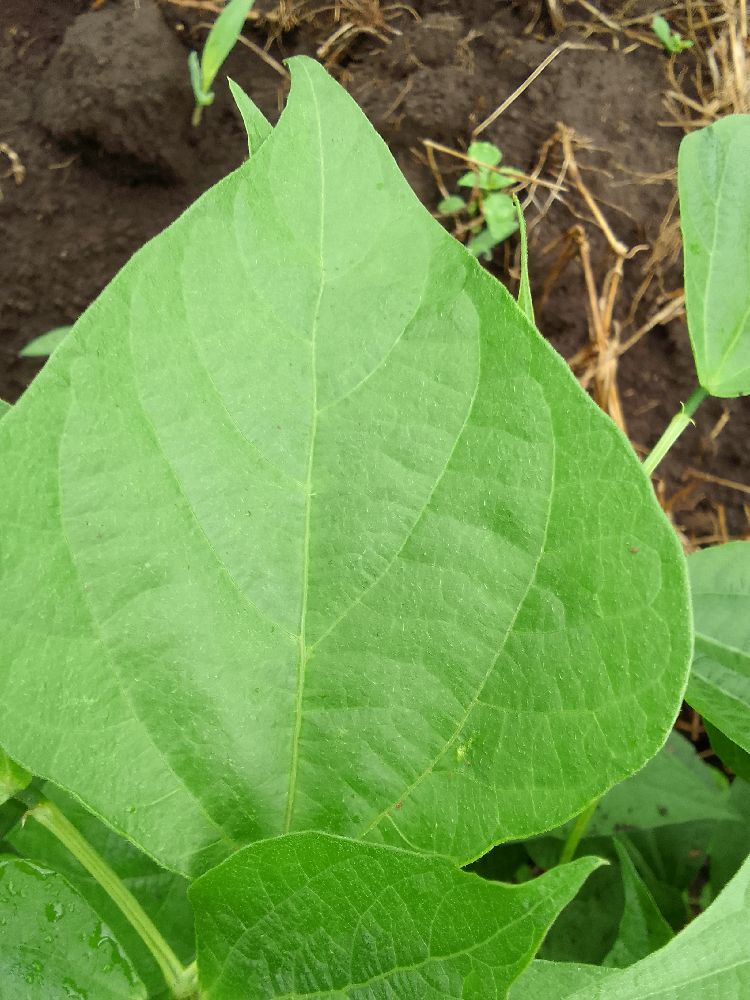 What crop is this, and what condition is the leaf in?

common bean, healthy
